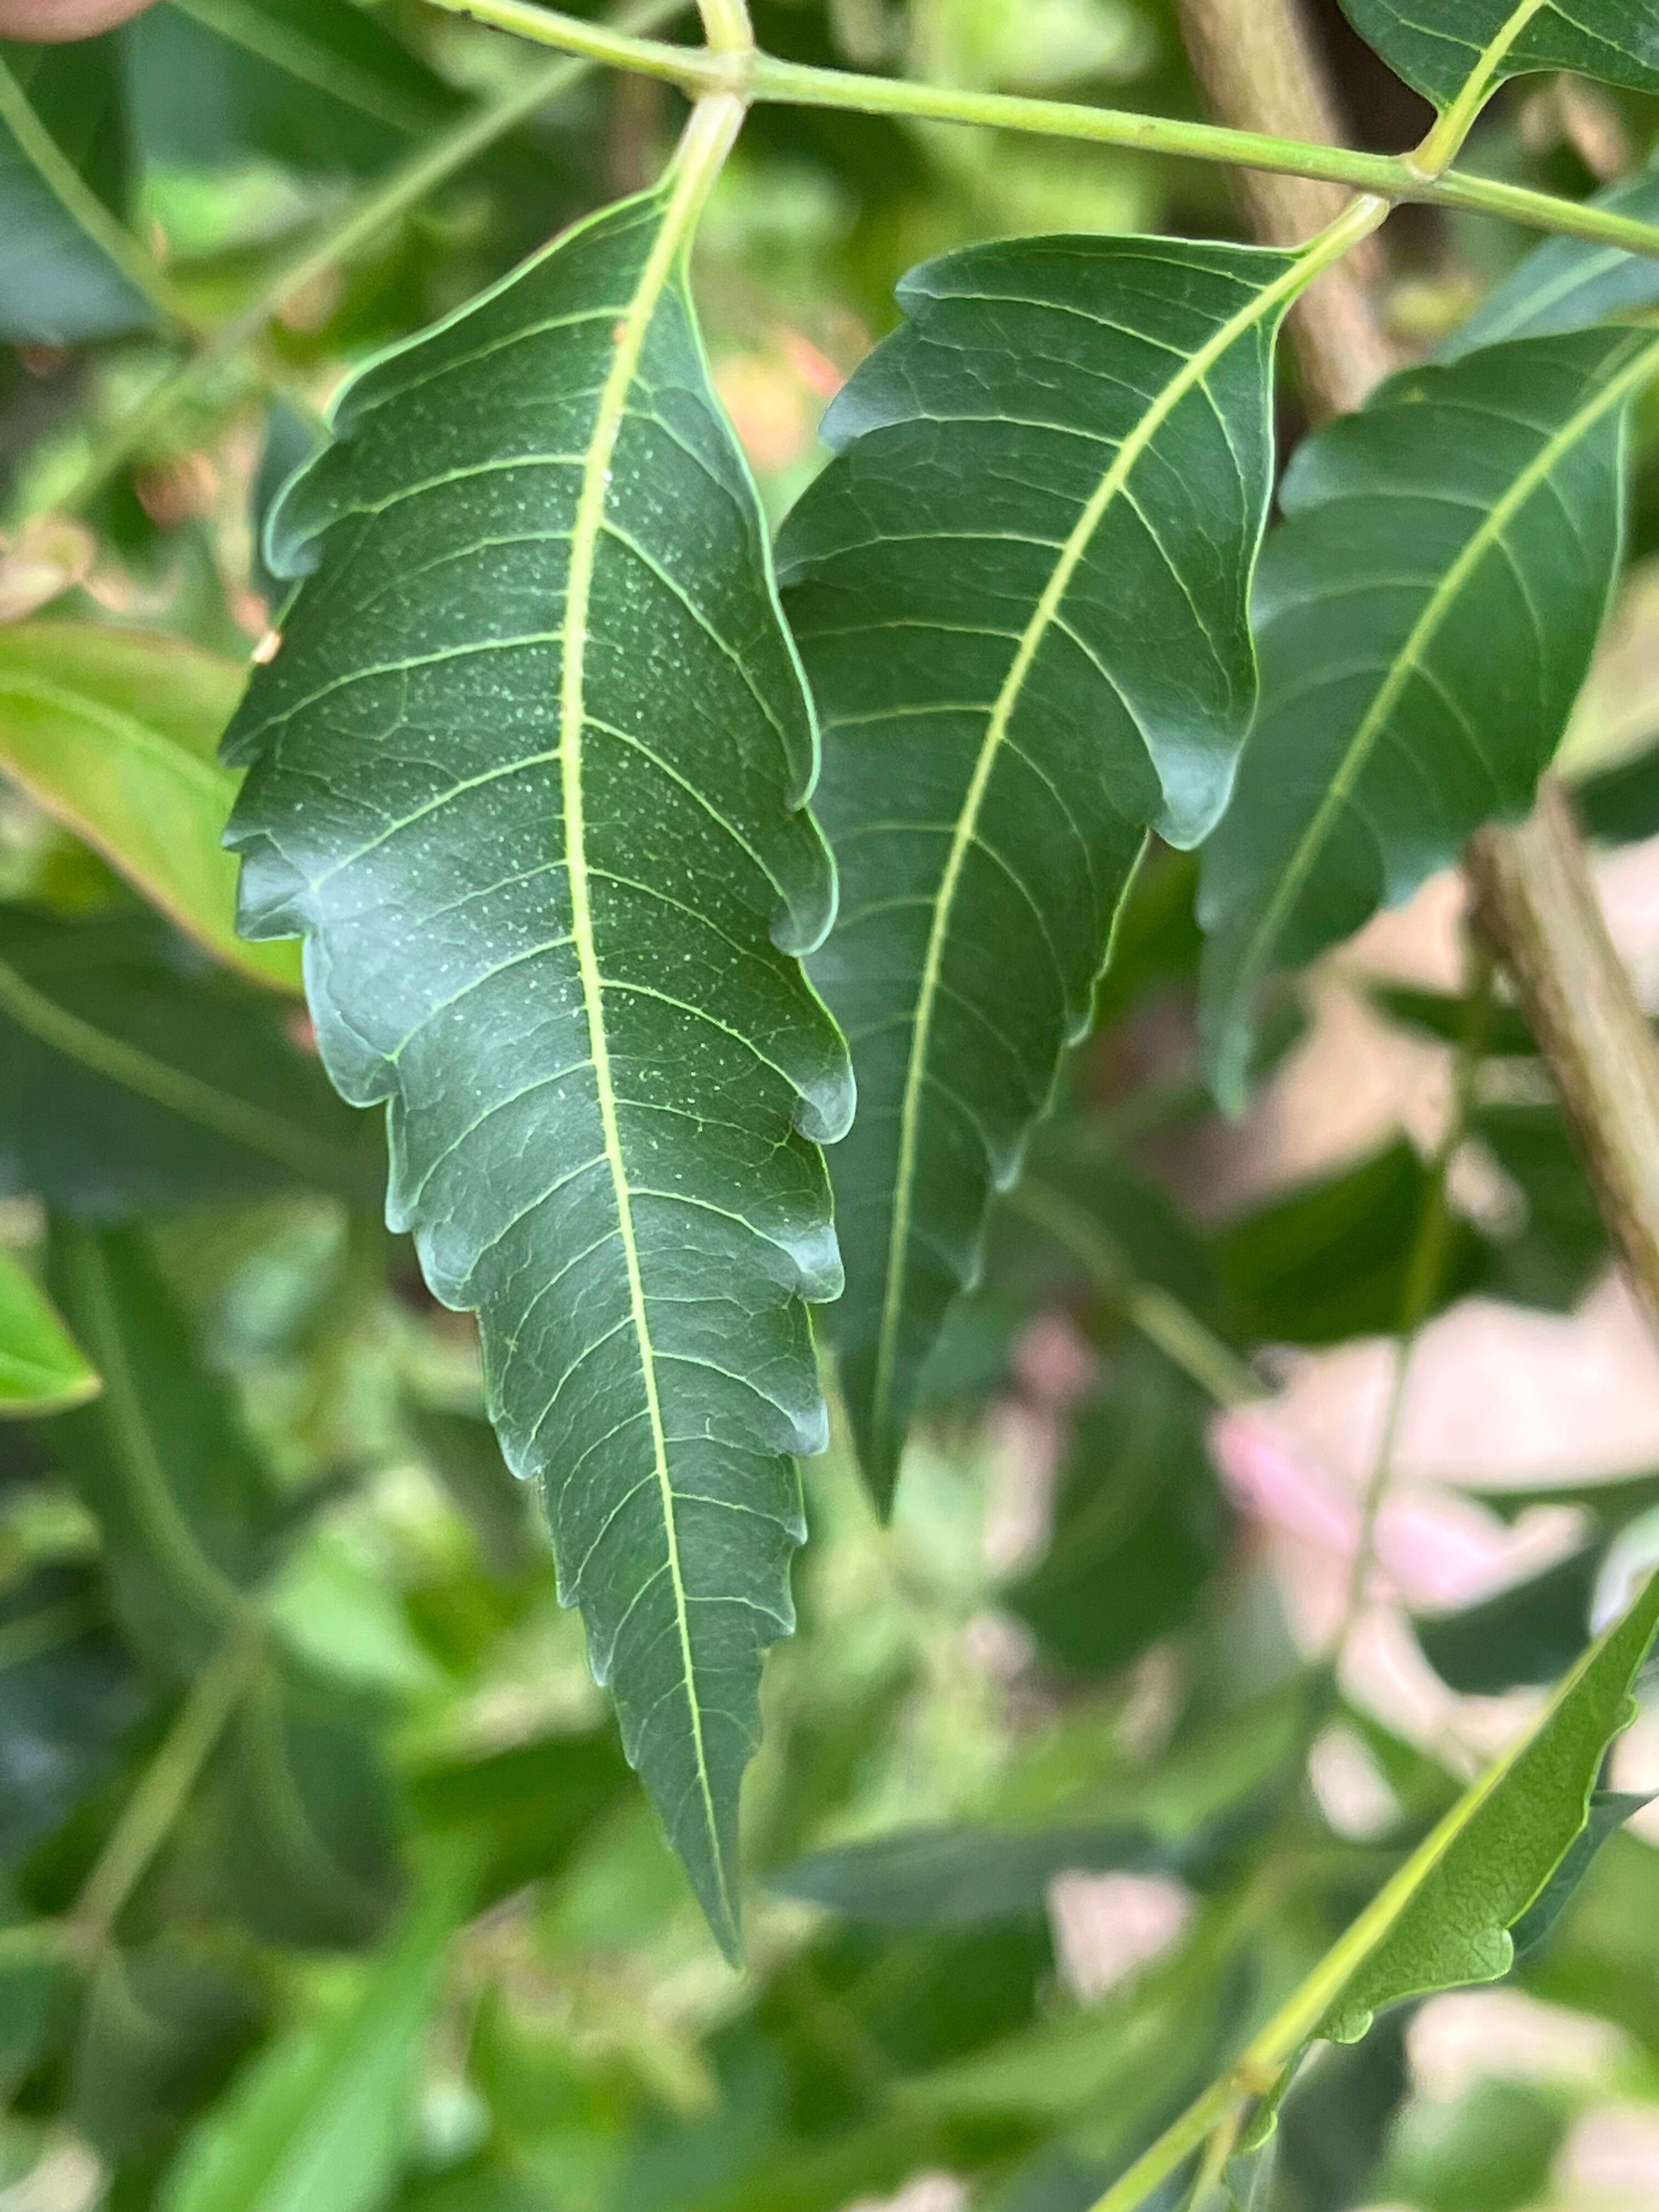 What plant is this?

neem
